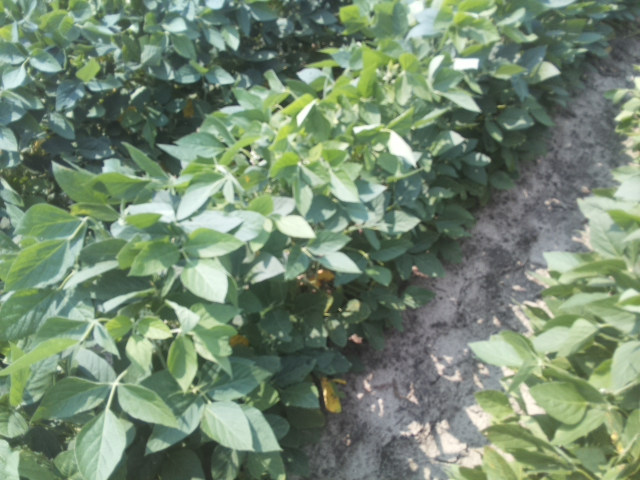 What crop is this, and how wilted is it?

soybean, leaves with no wilting
